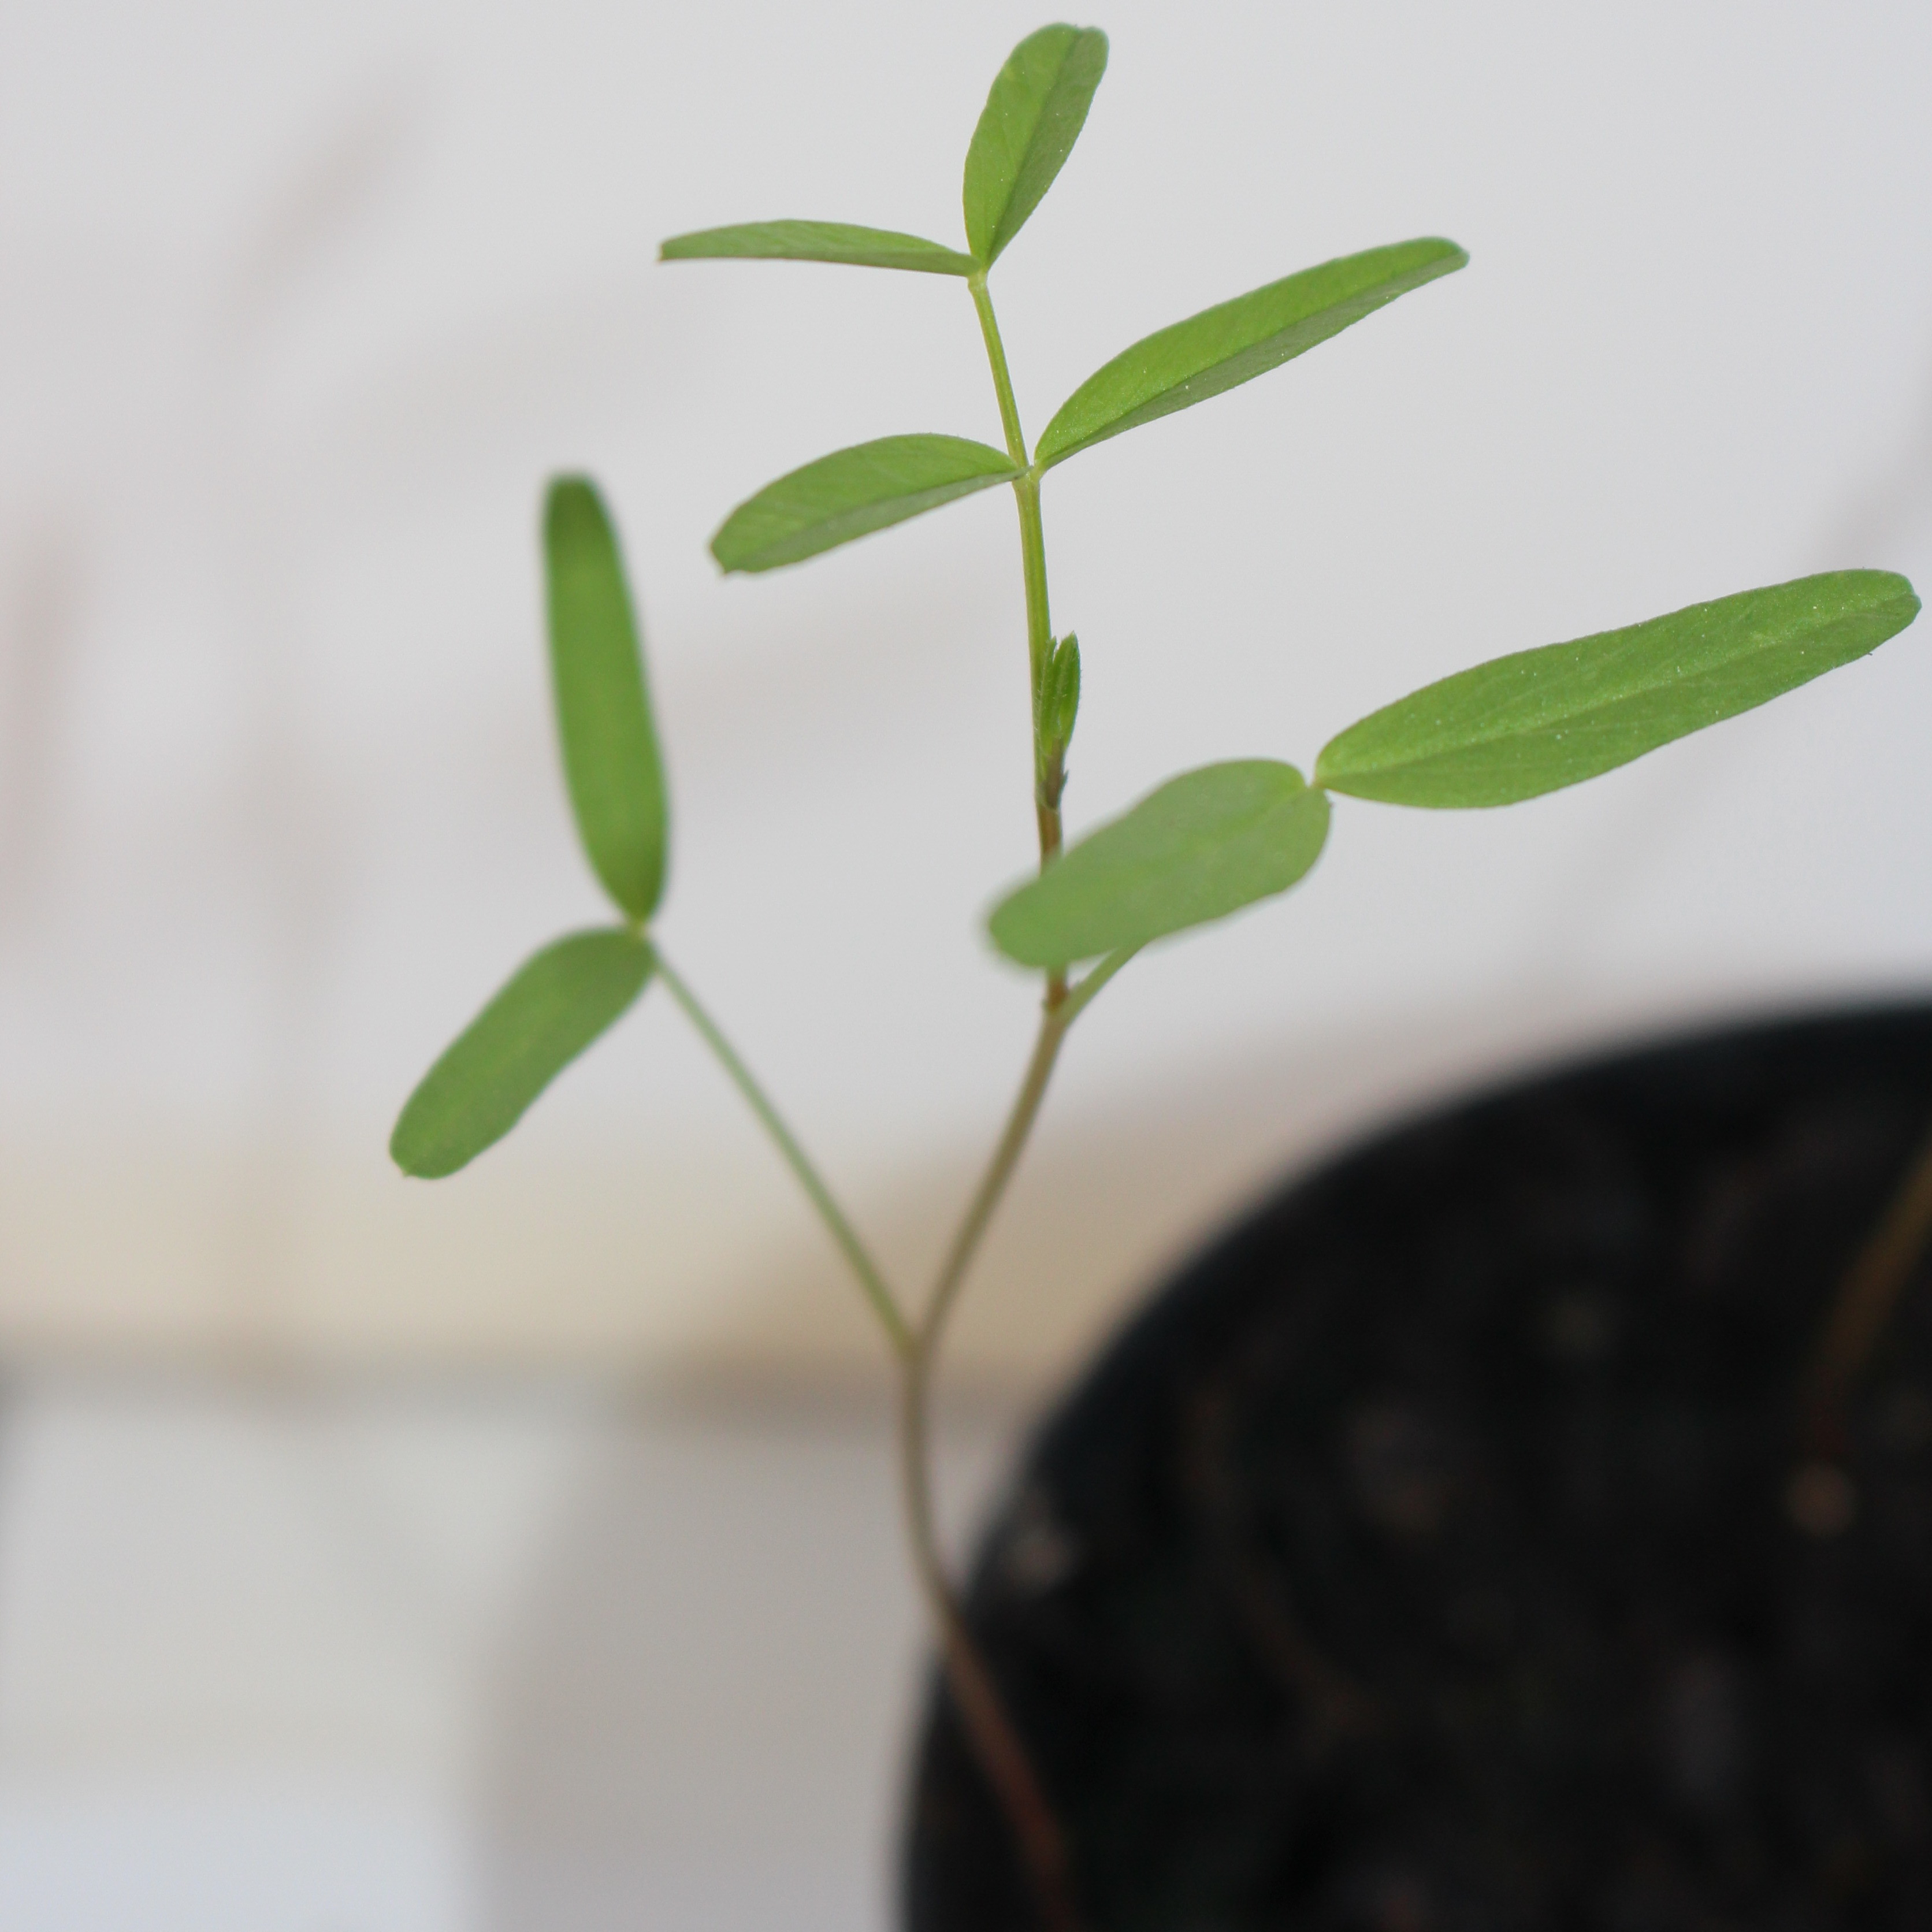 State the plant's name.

Vicia sativa
